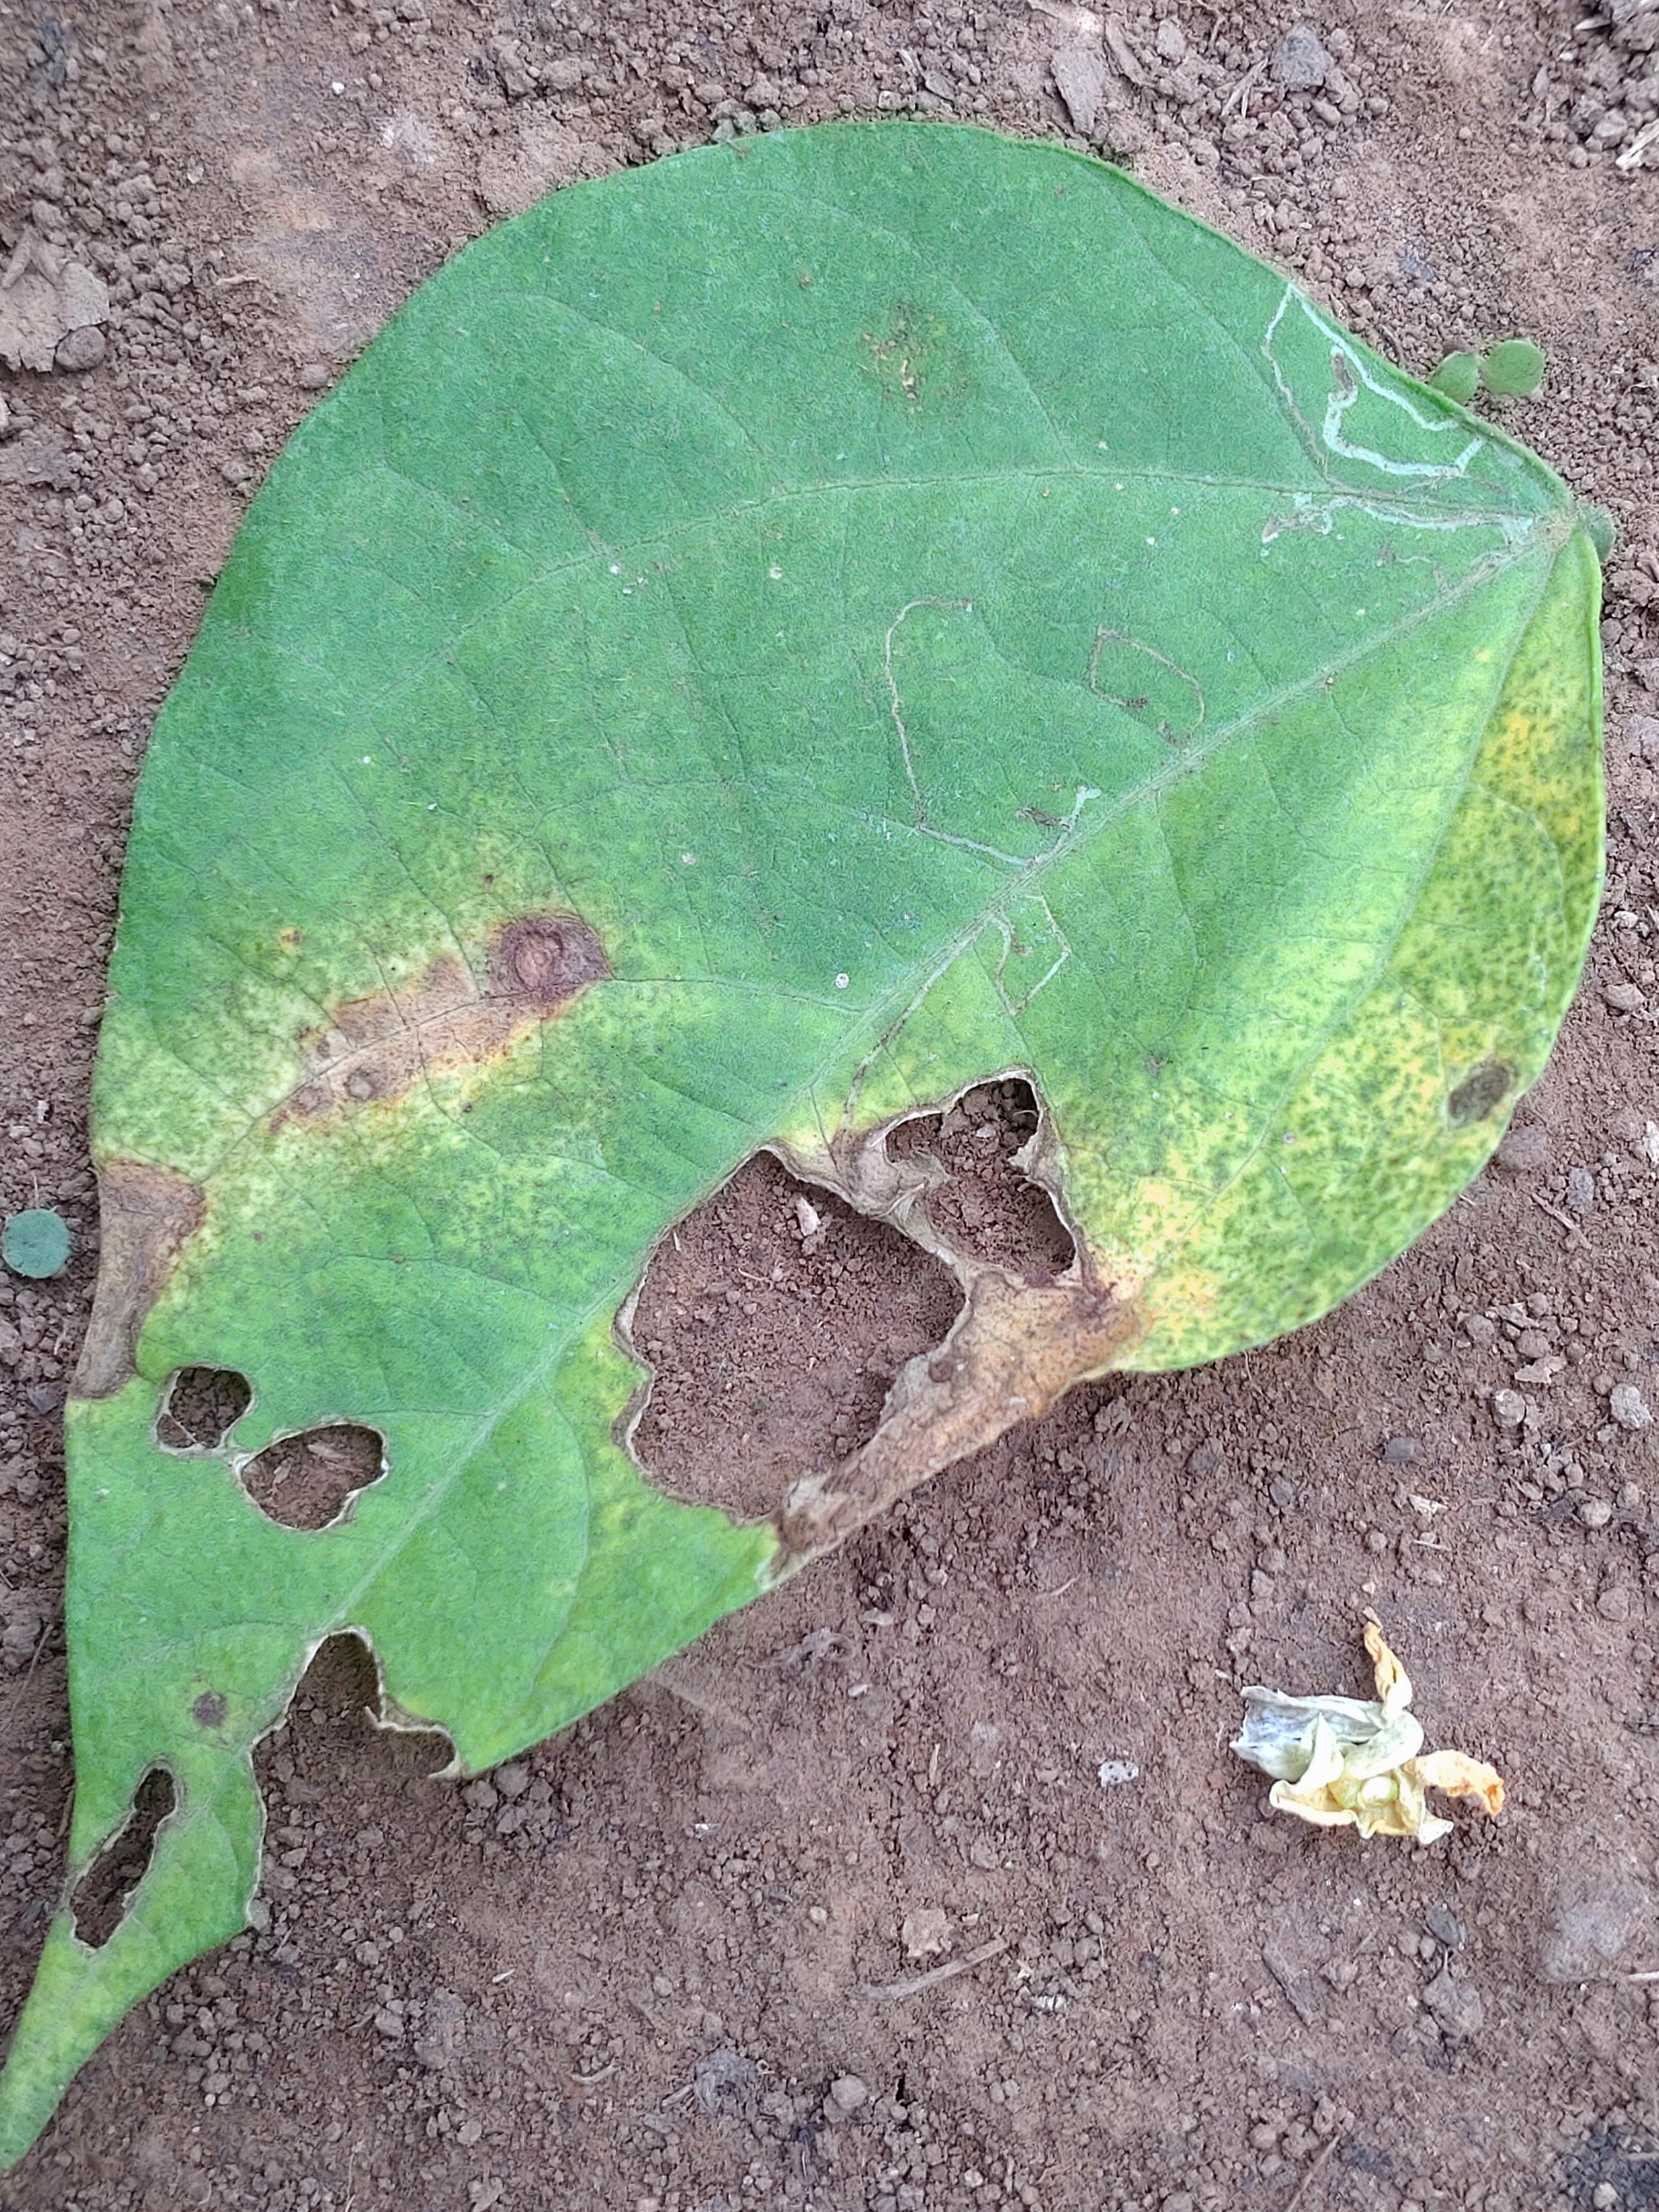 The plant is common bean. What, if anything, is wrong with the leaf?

anthracnose
